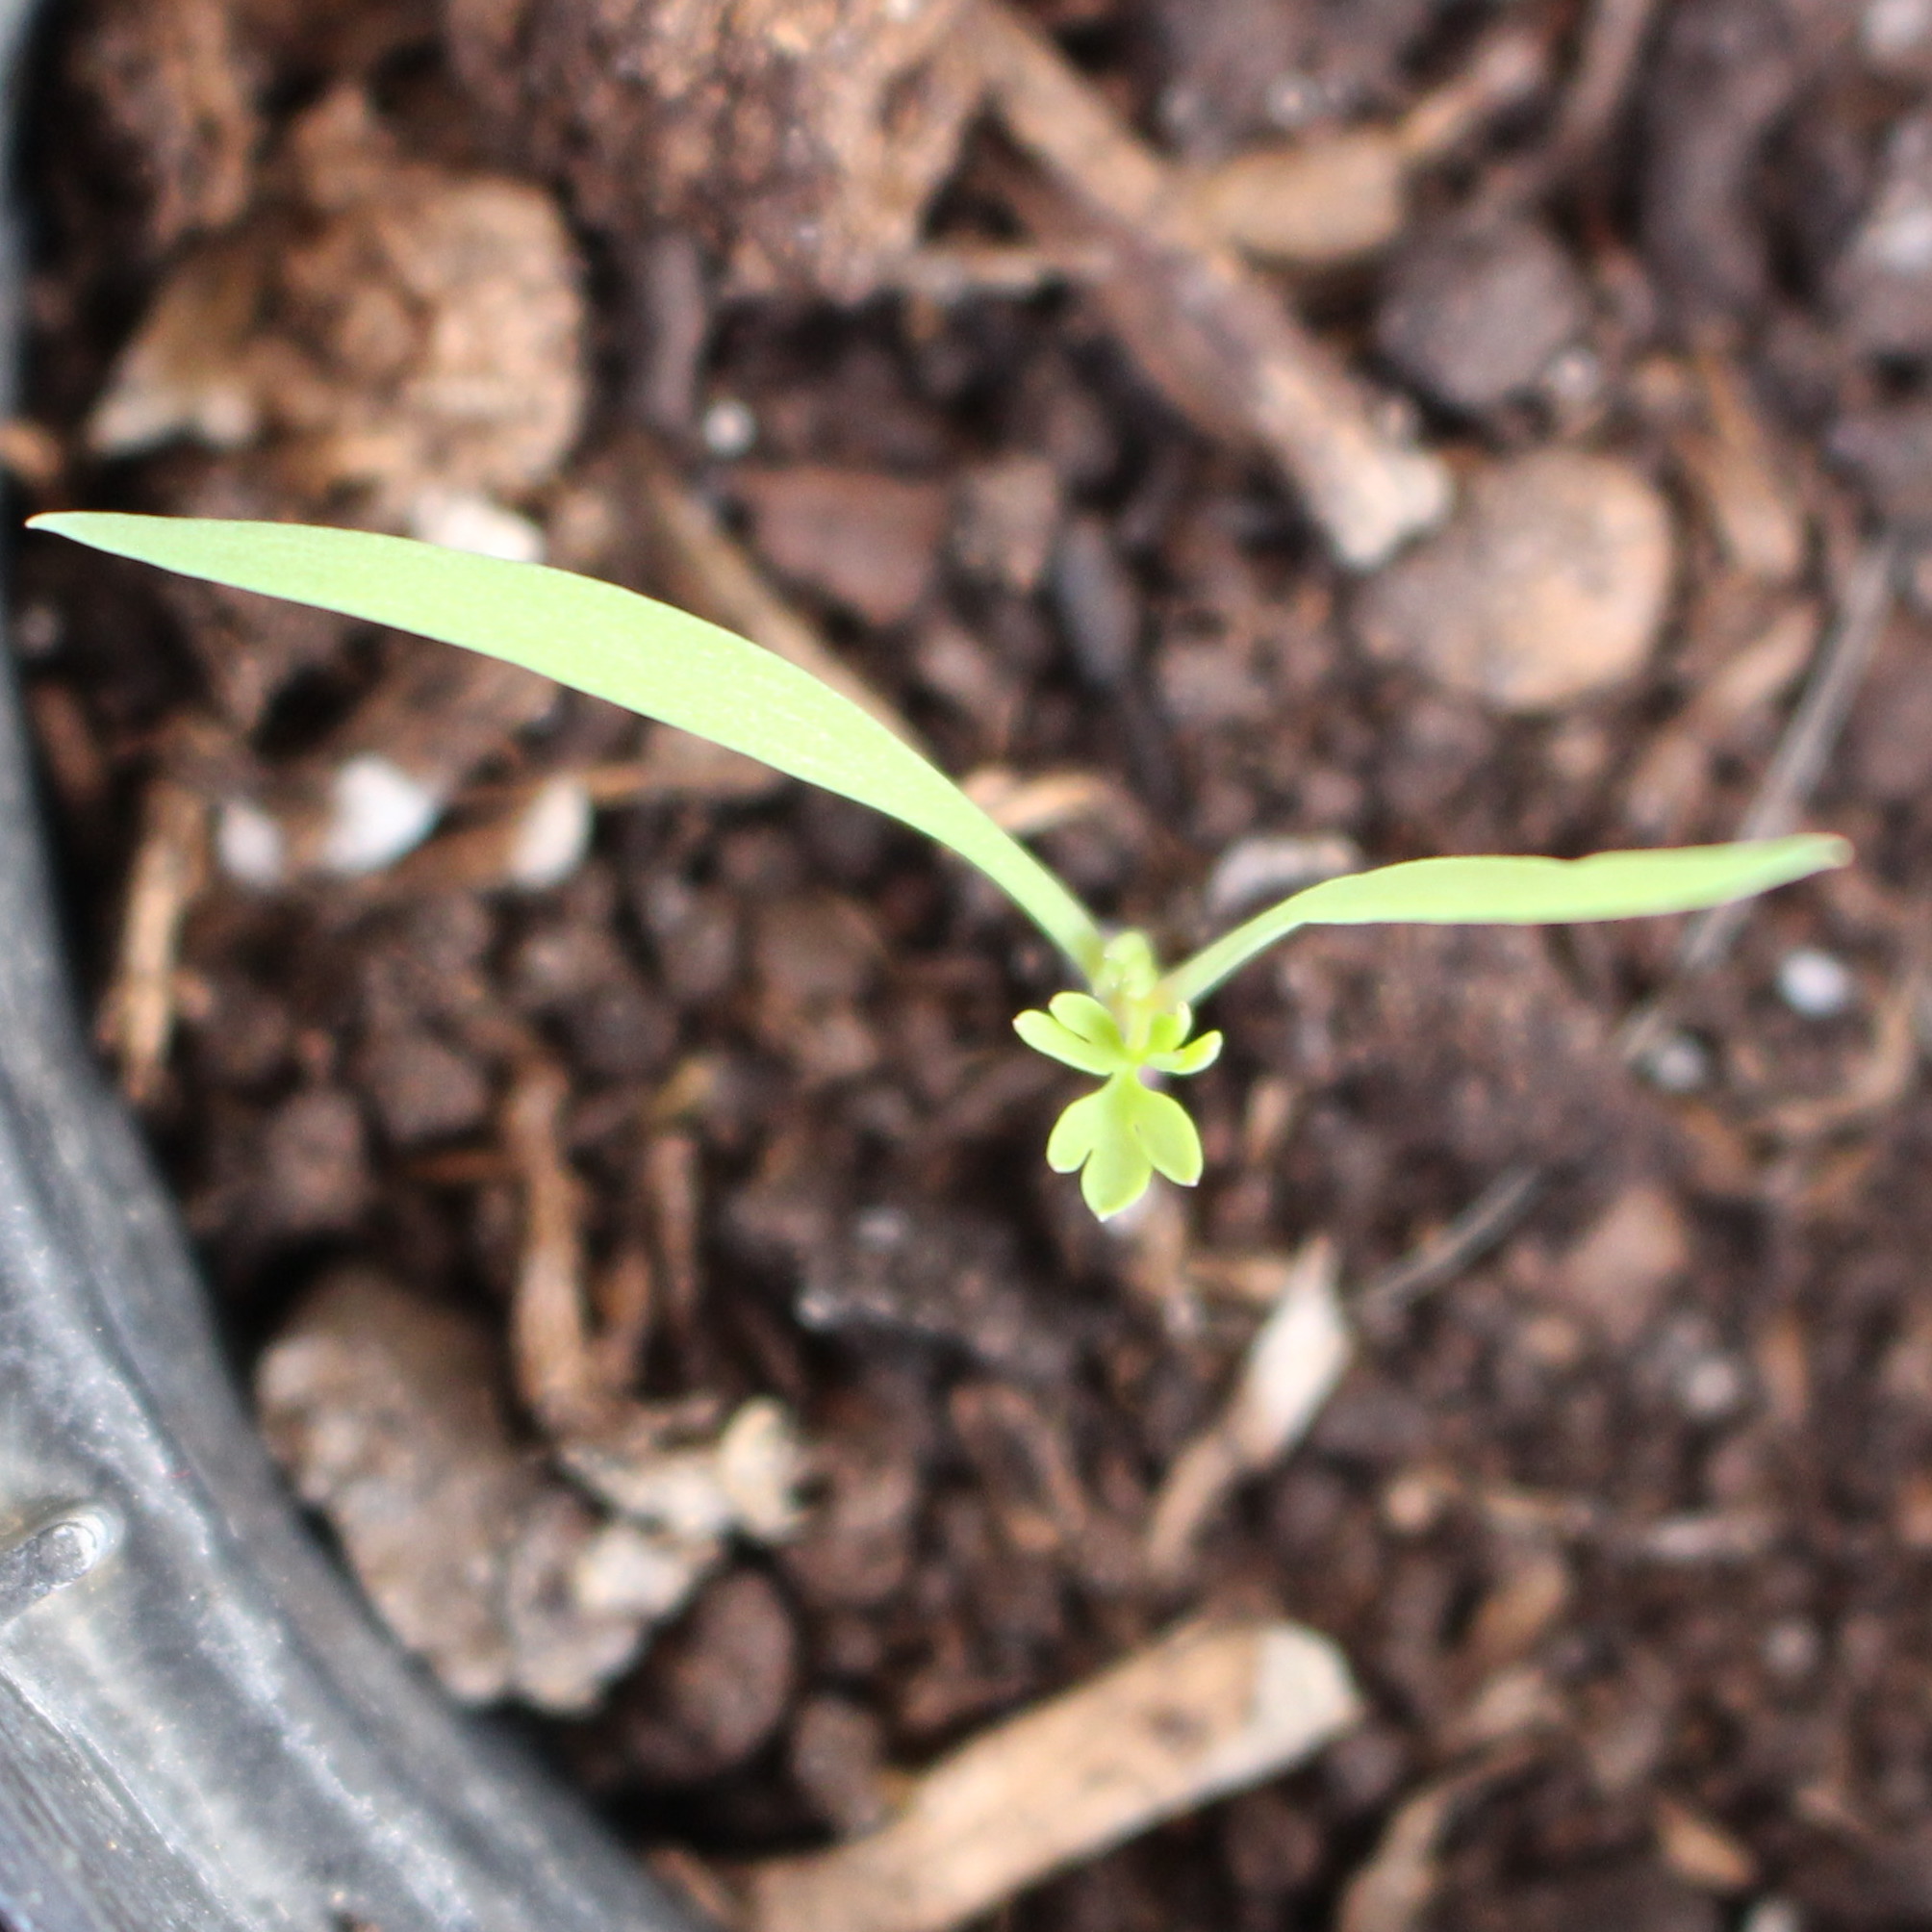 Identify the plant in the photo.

Fumaria officinalis
